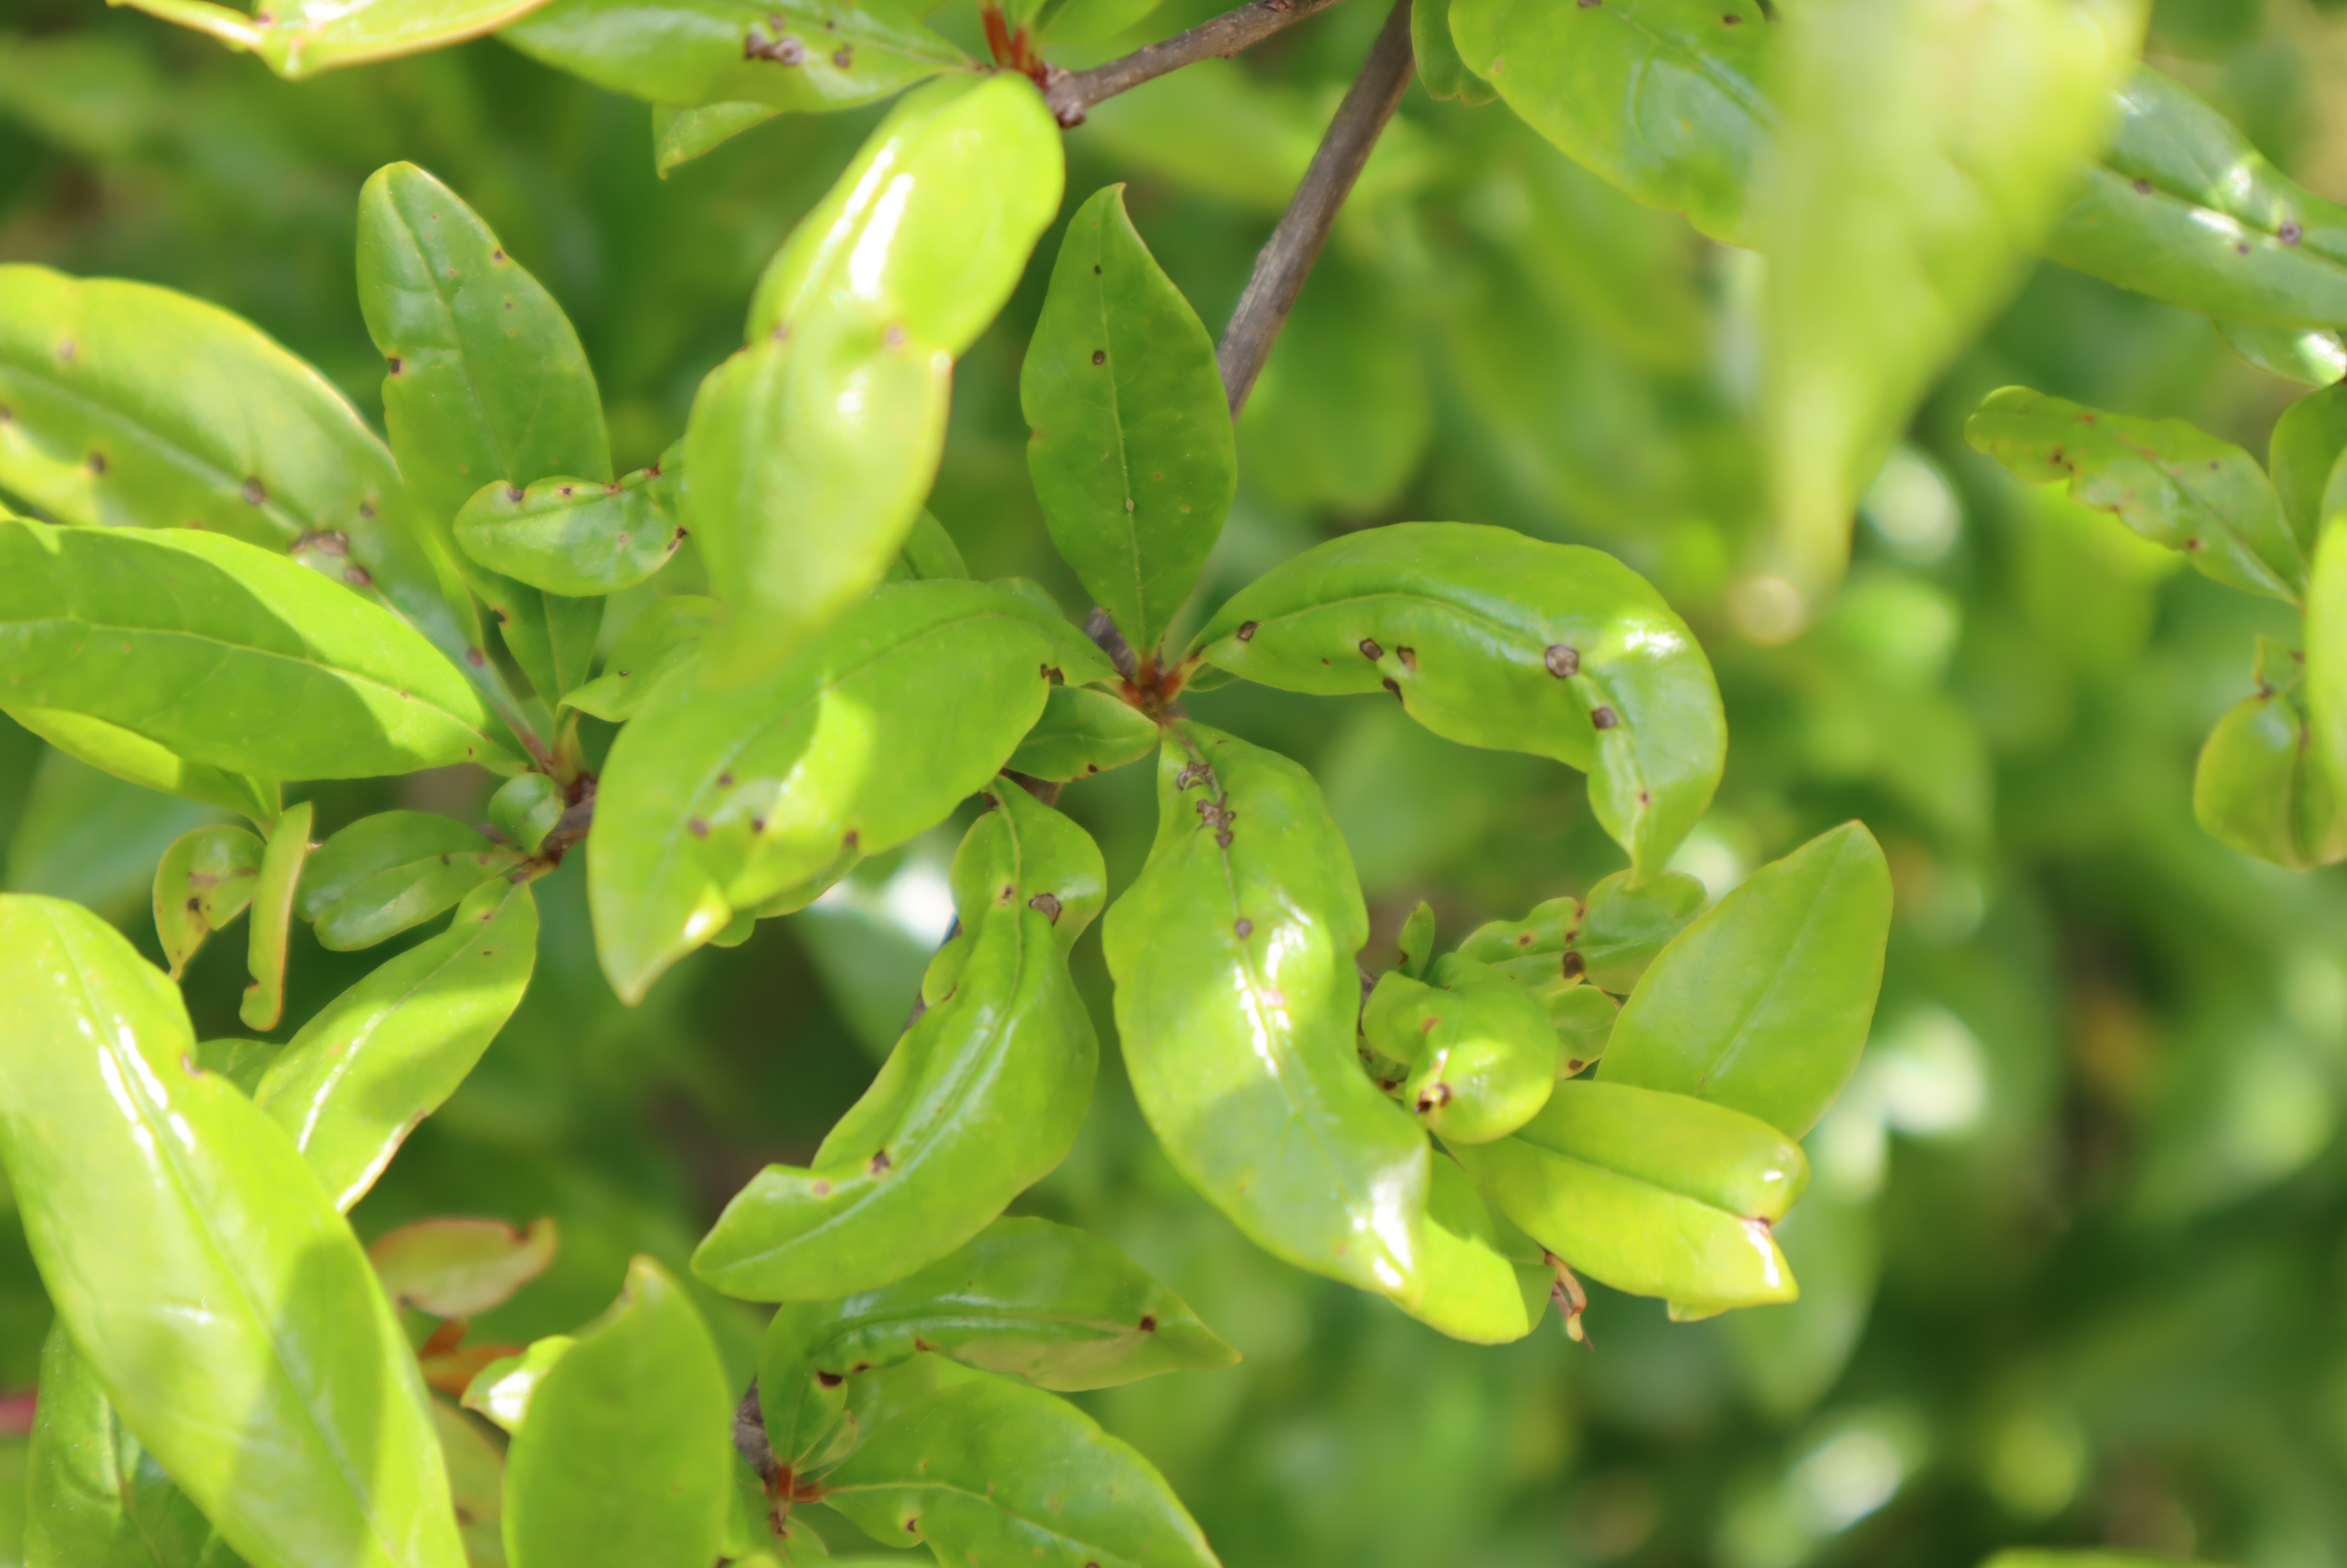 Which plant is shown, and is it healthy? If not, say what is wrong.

pomegranate, aphids, coniella granati
